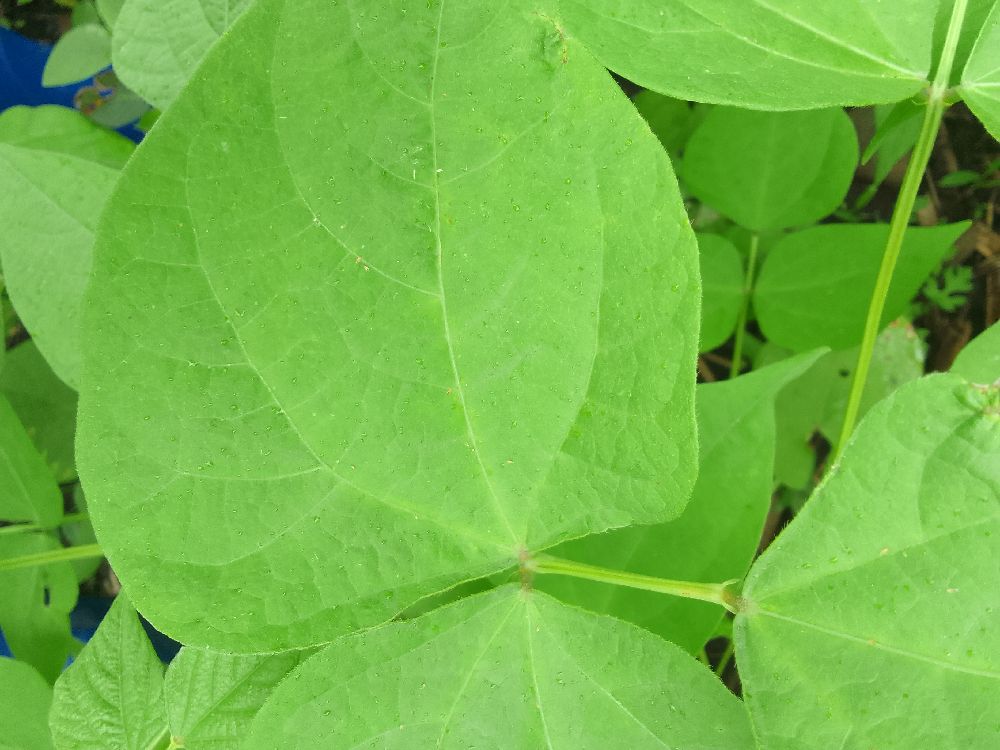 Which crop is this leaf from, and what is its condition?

common bean, healthy
